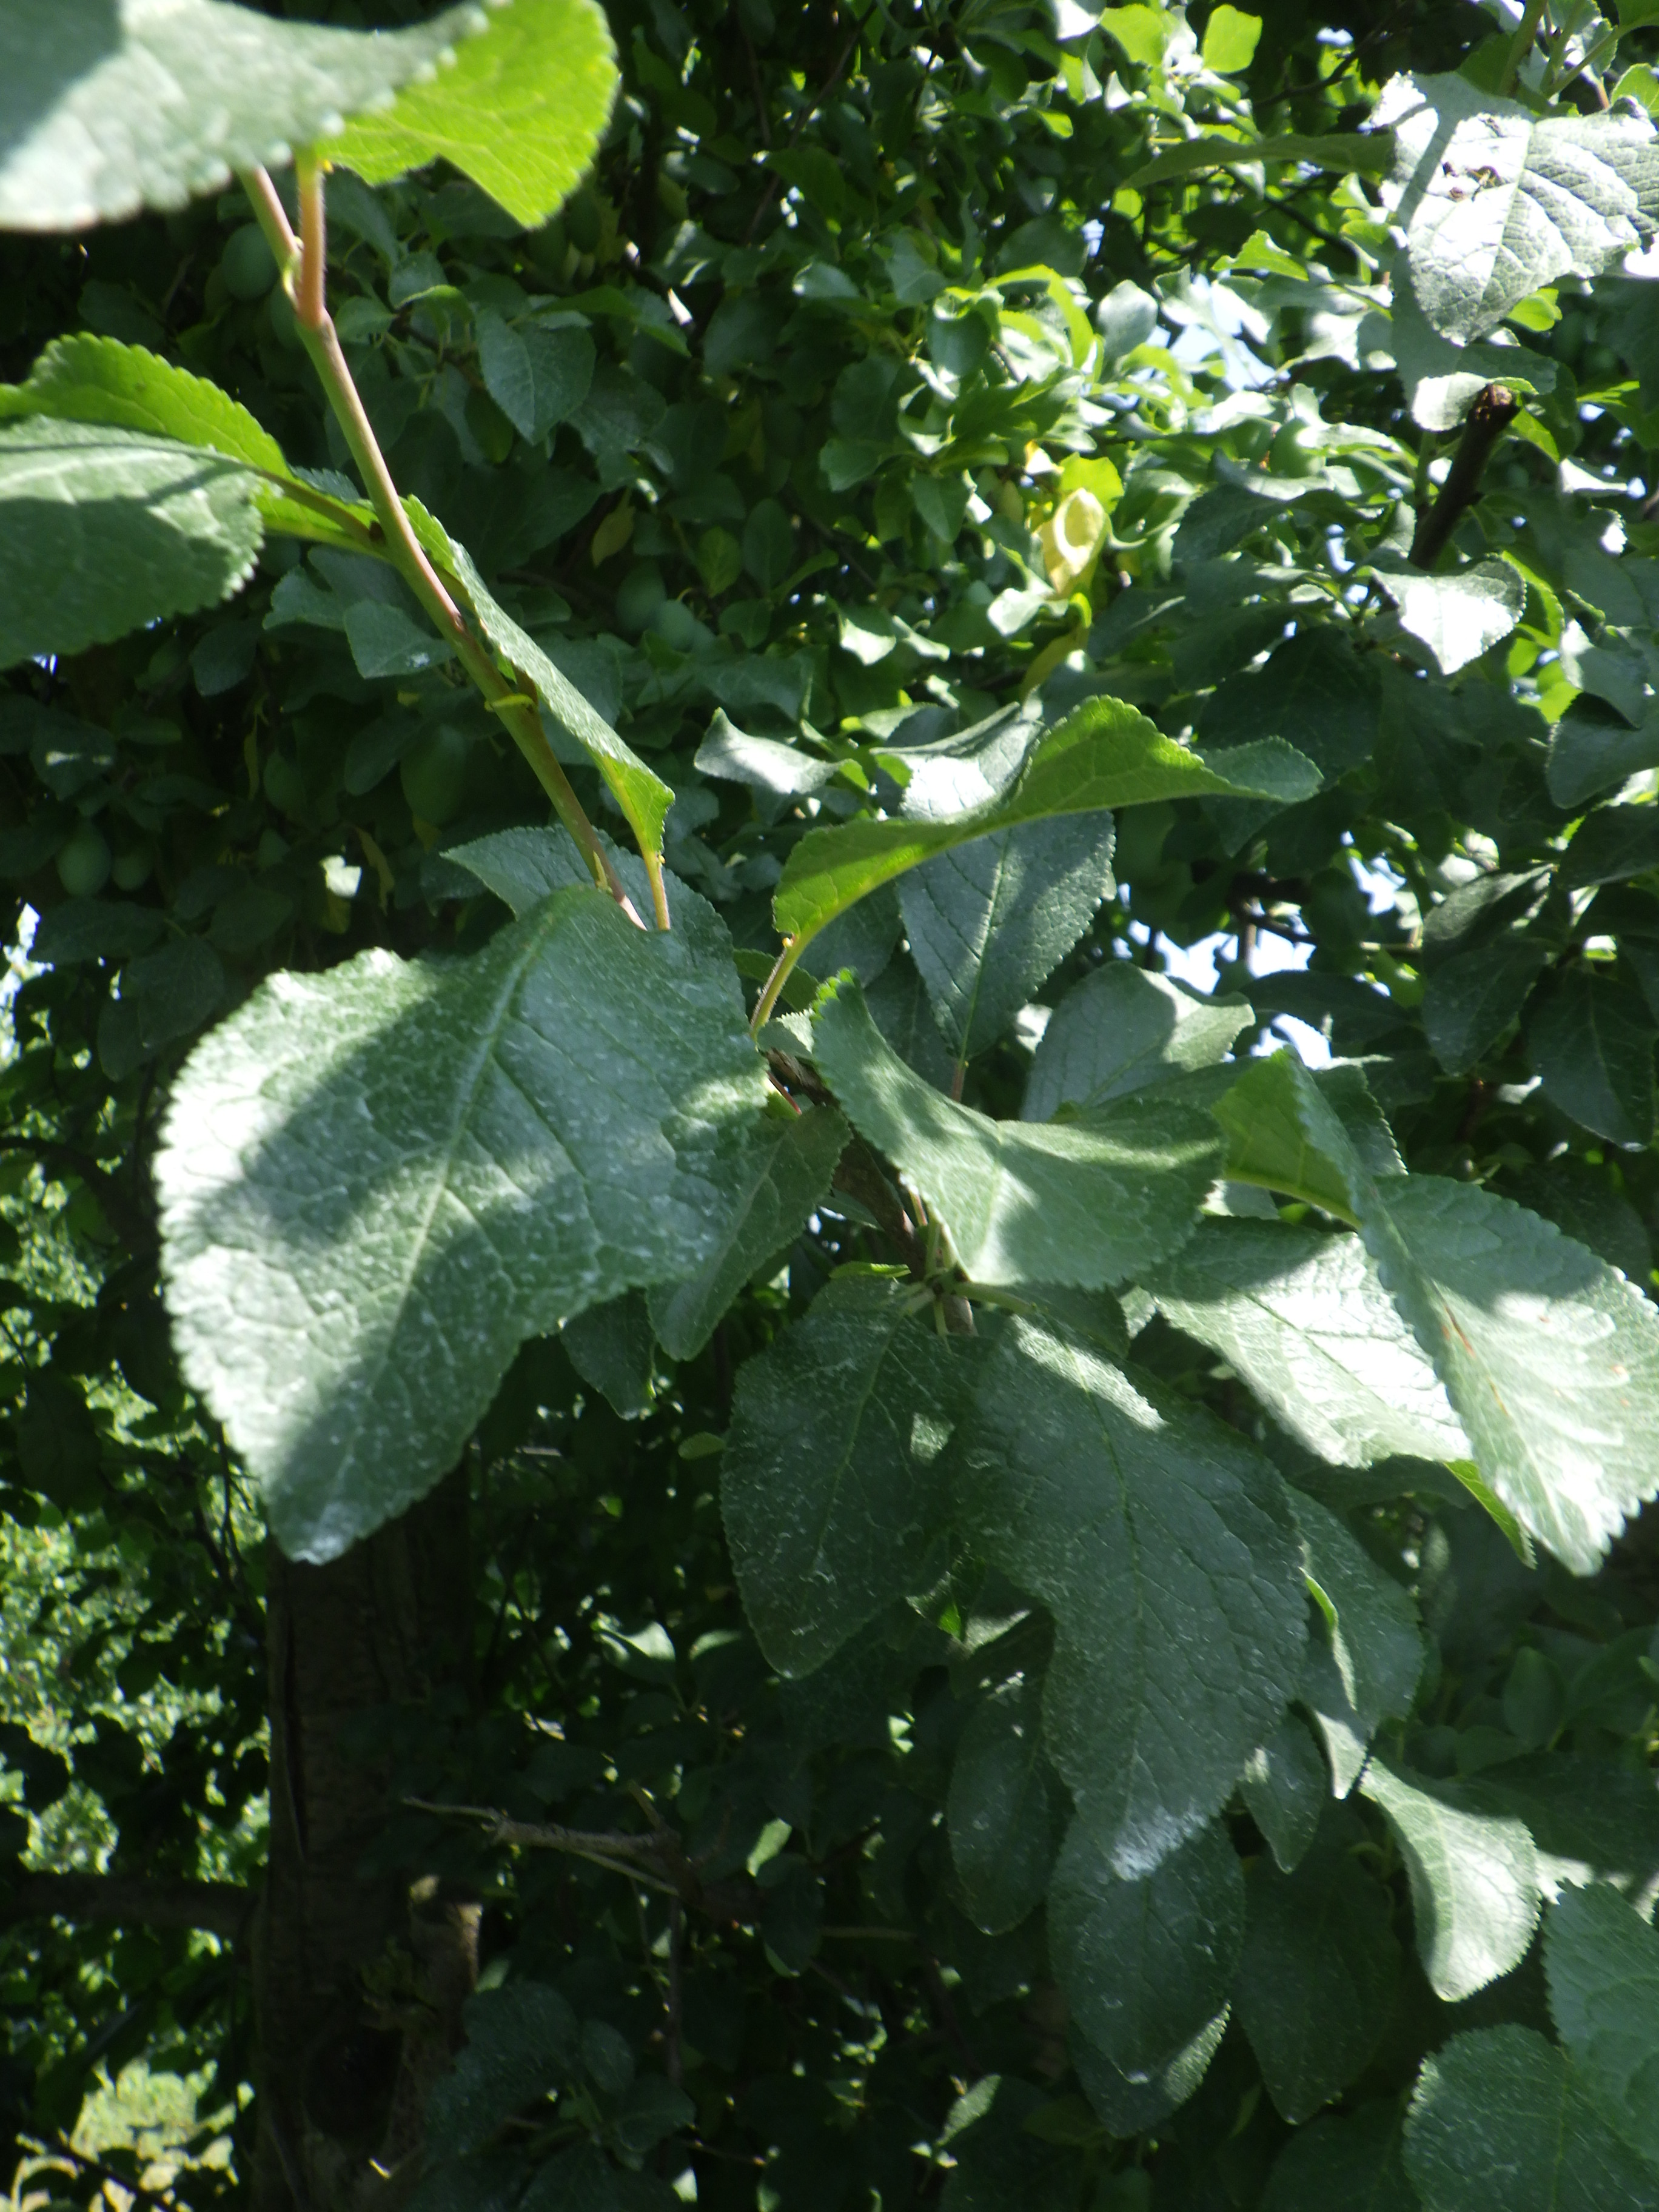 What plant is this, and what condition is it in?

plum, mechanical damage
